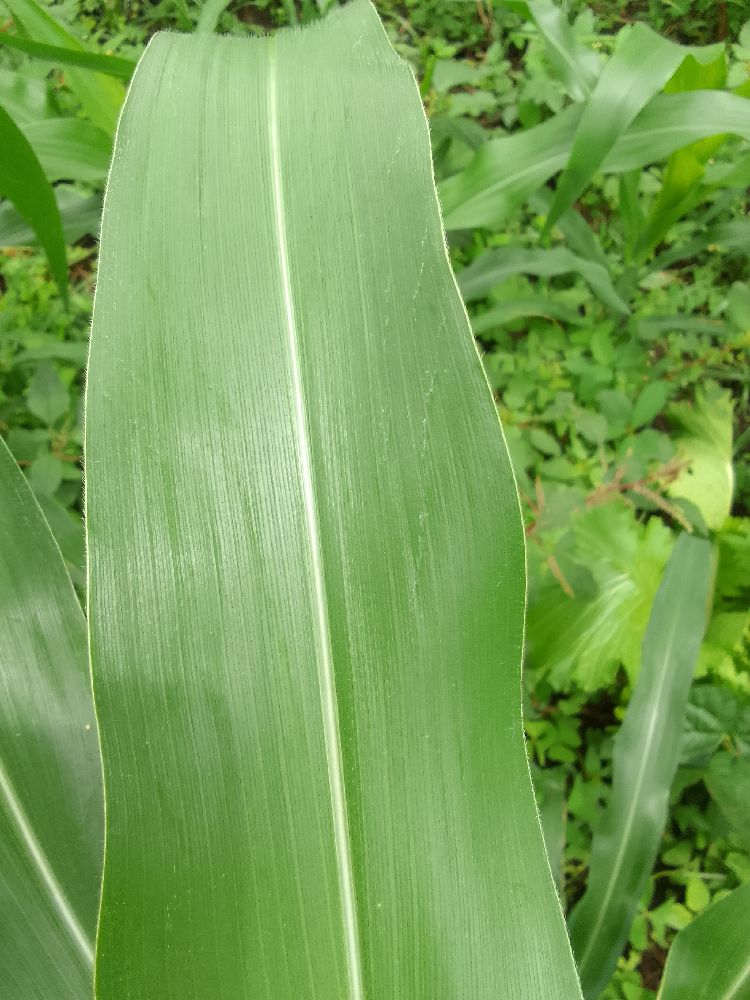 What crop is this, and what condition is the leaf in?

maize, healthy
